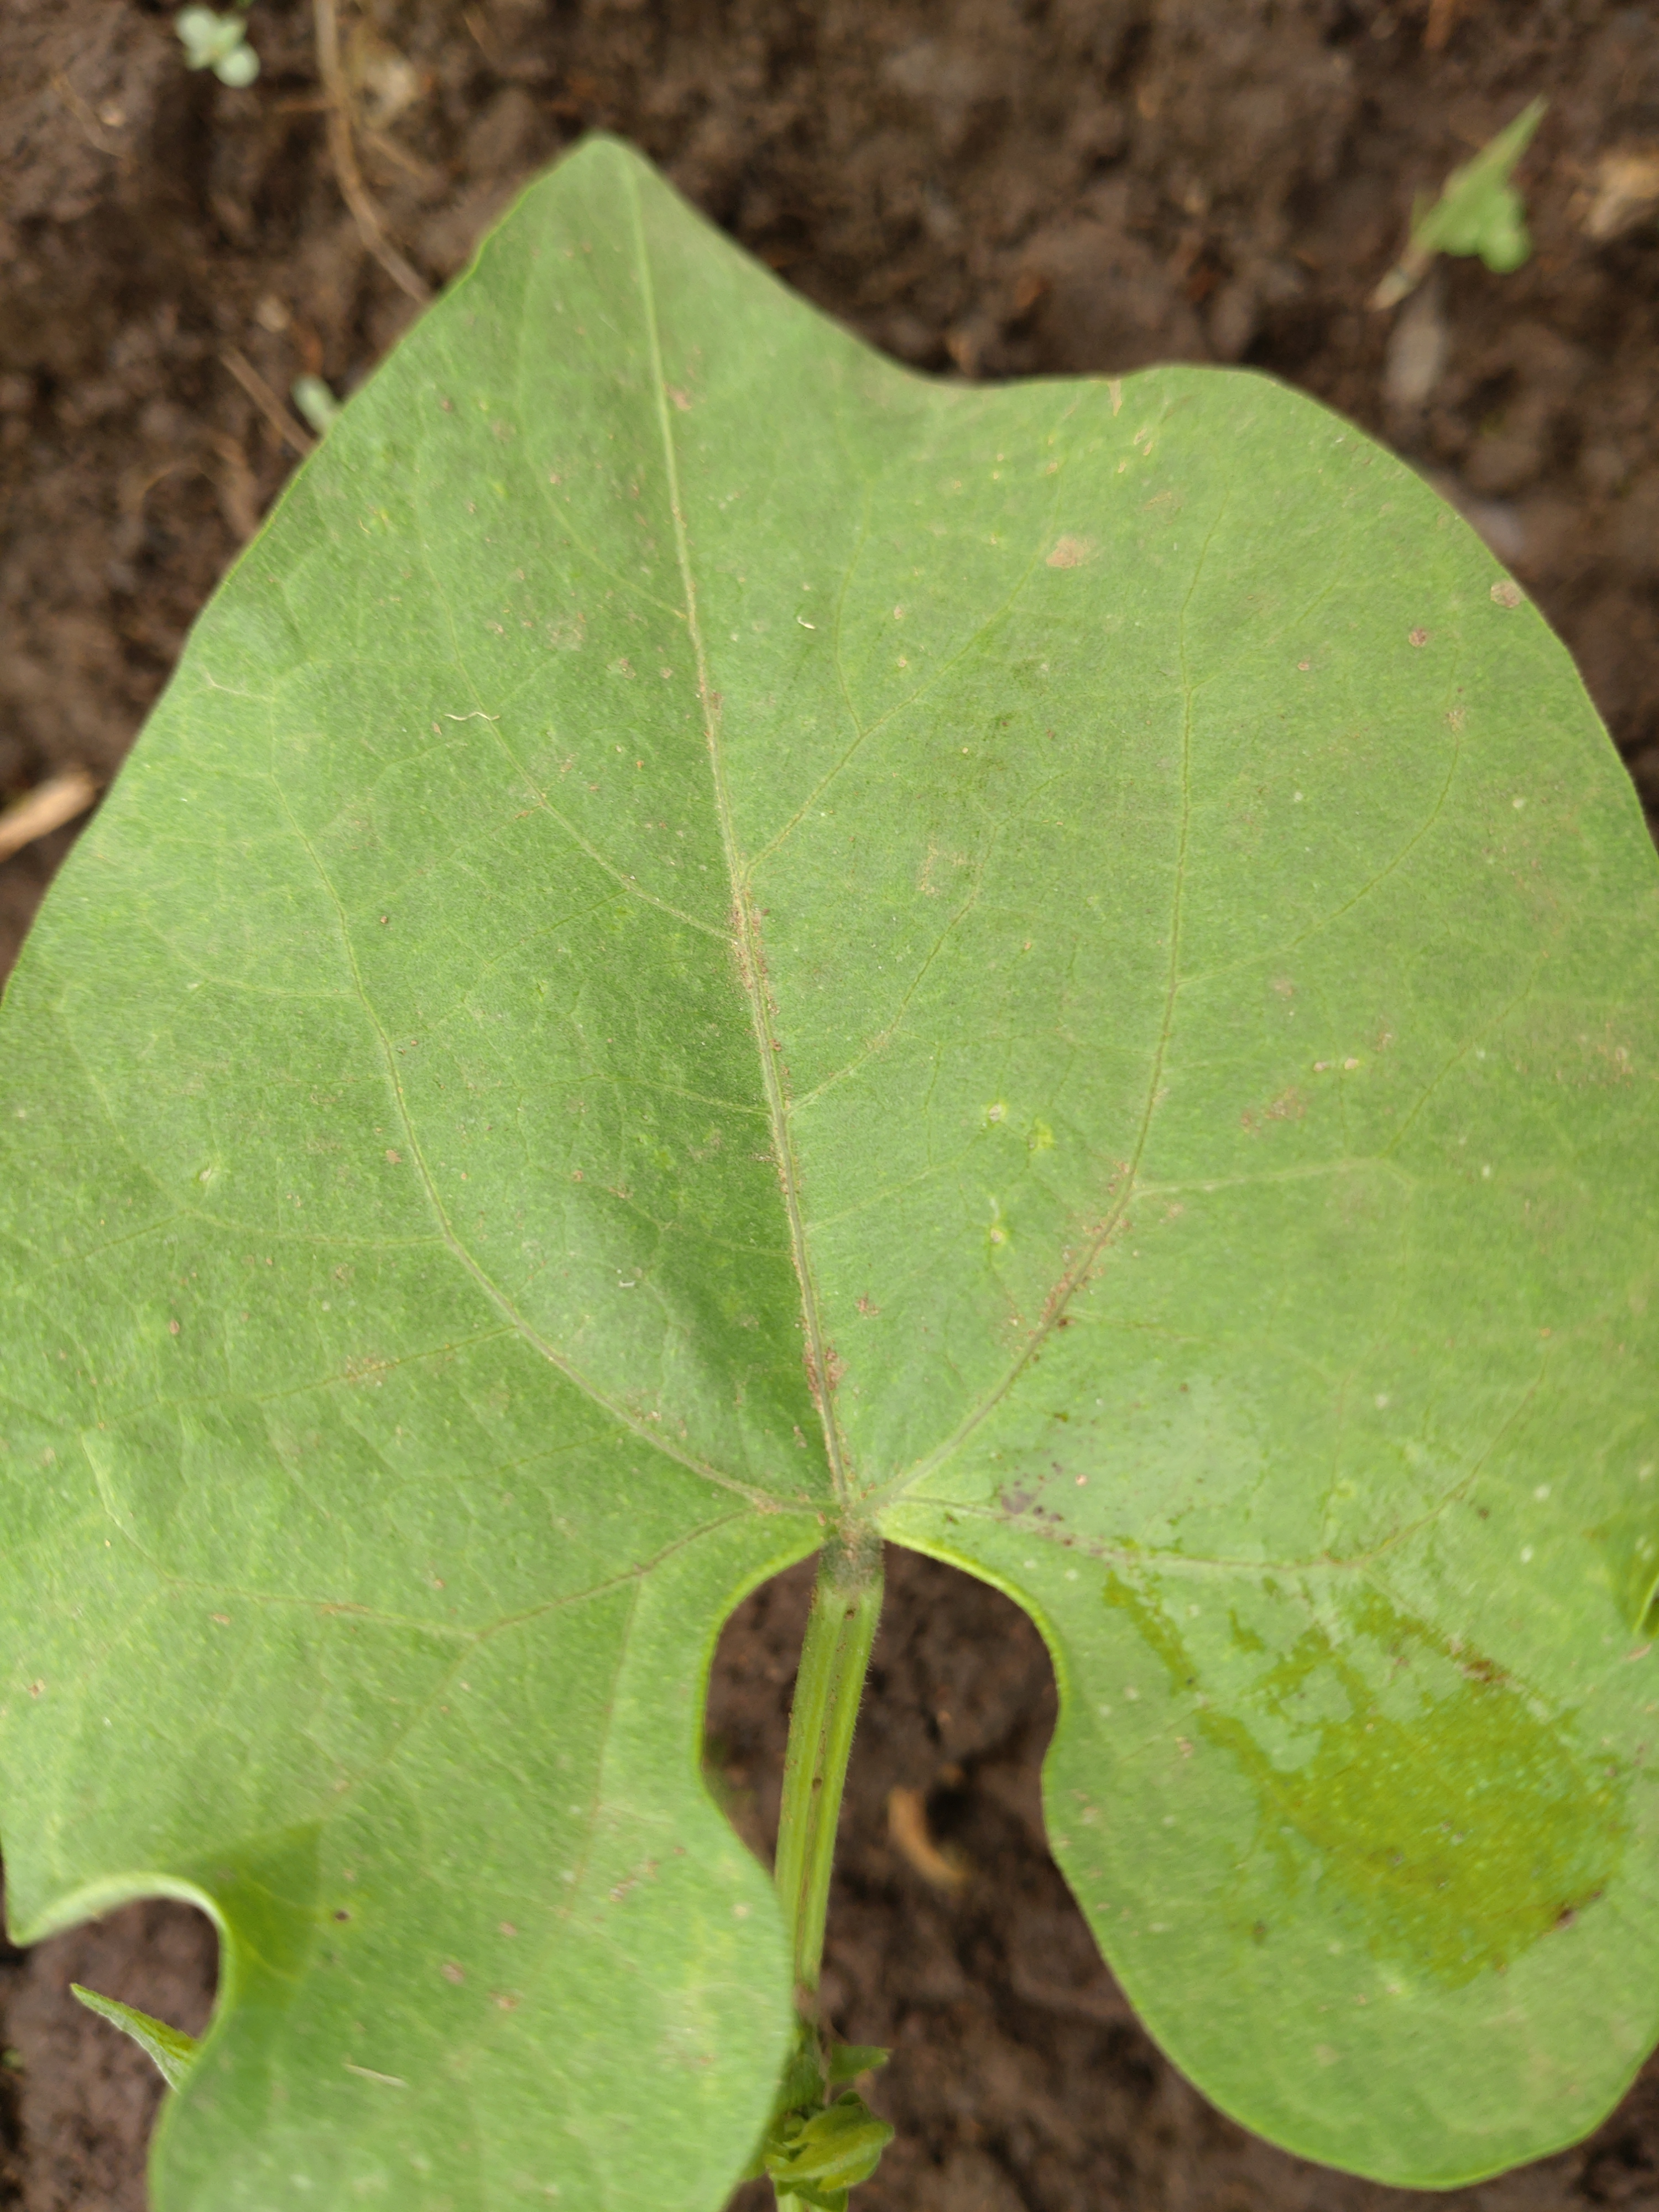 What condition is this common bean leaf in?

healthy
